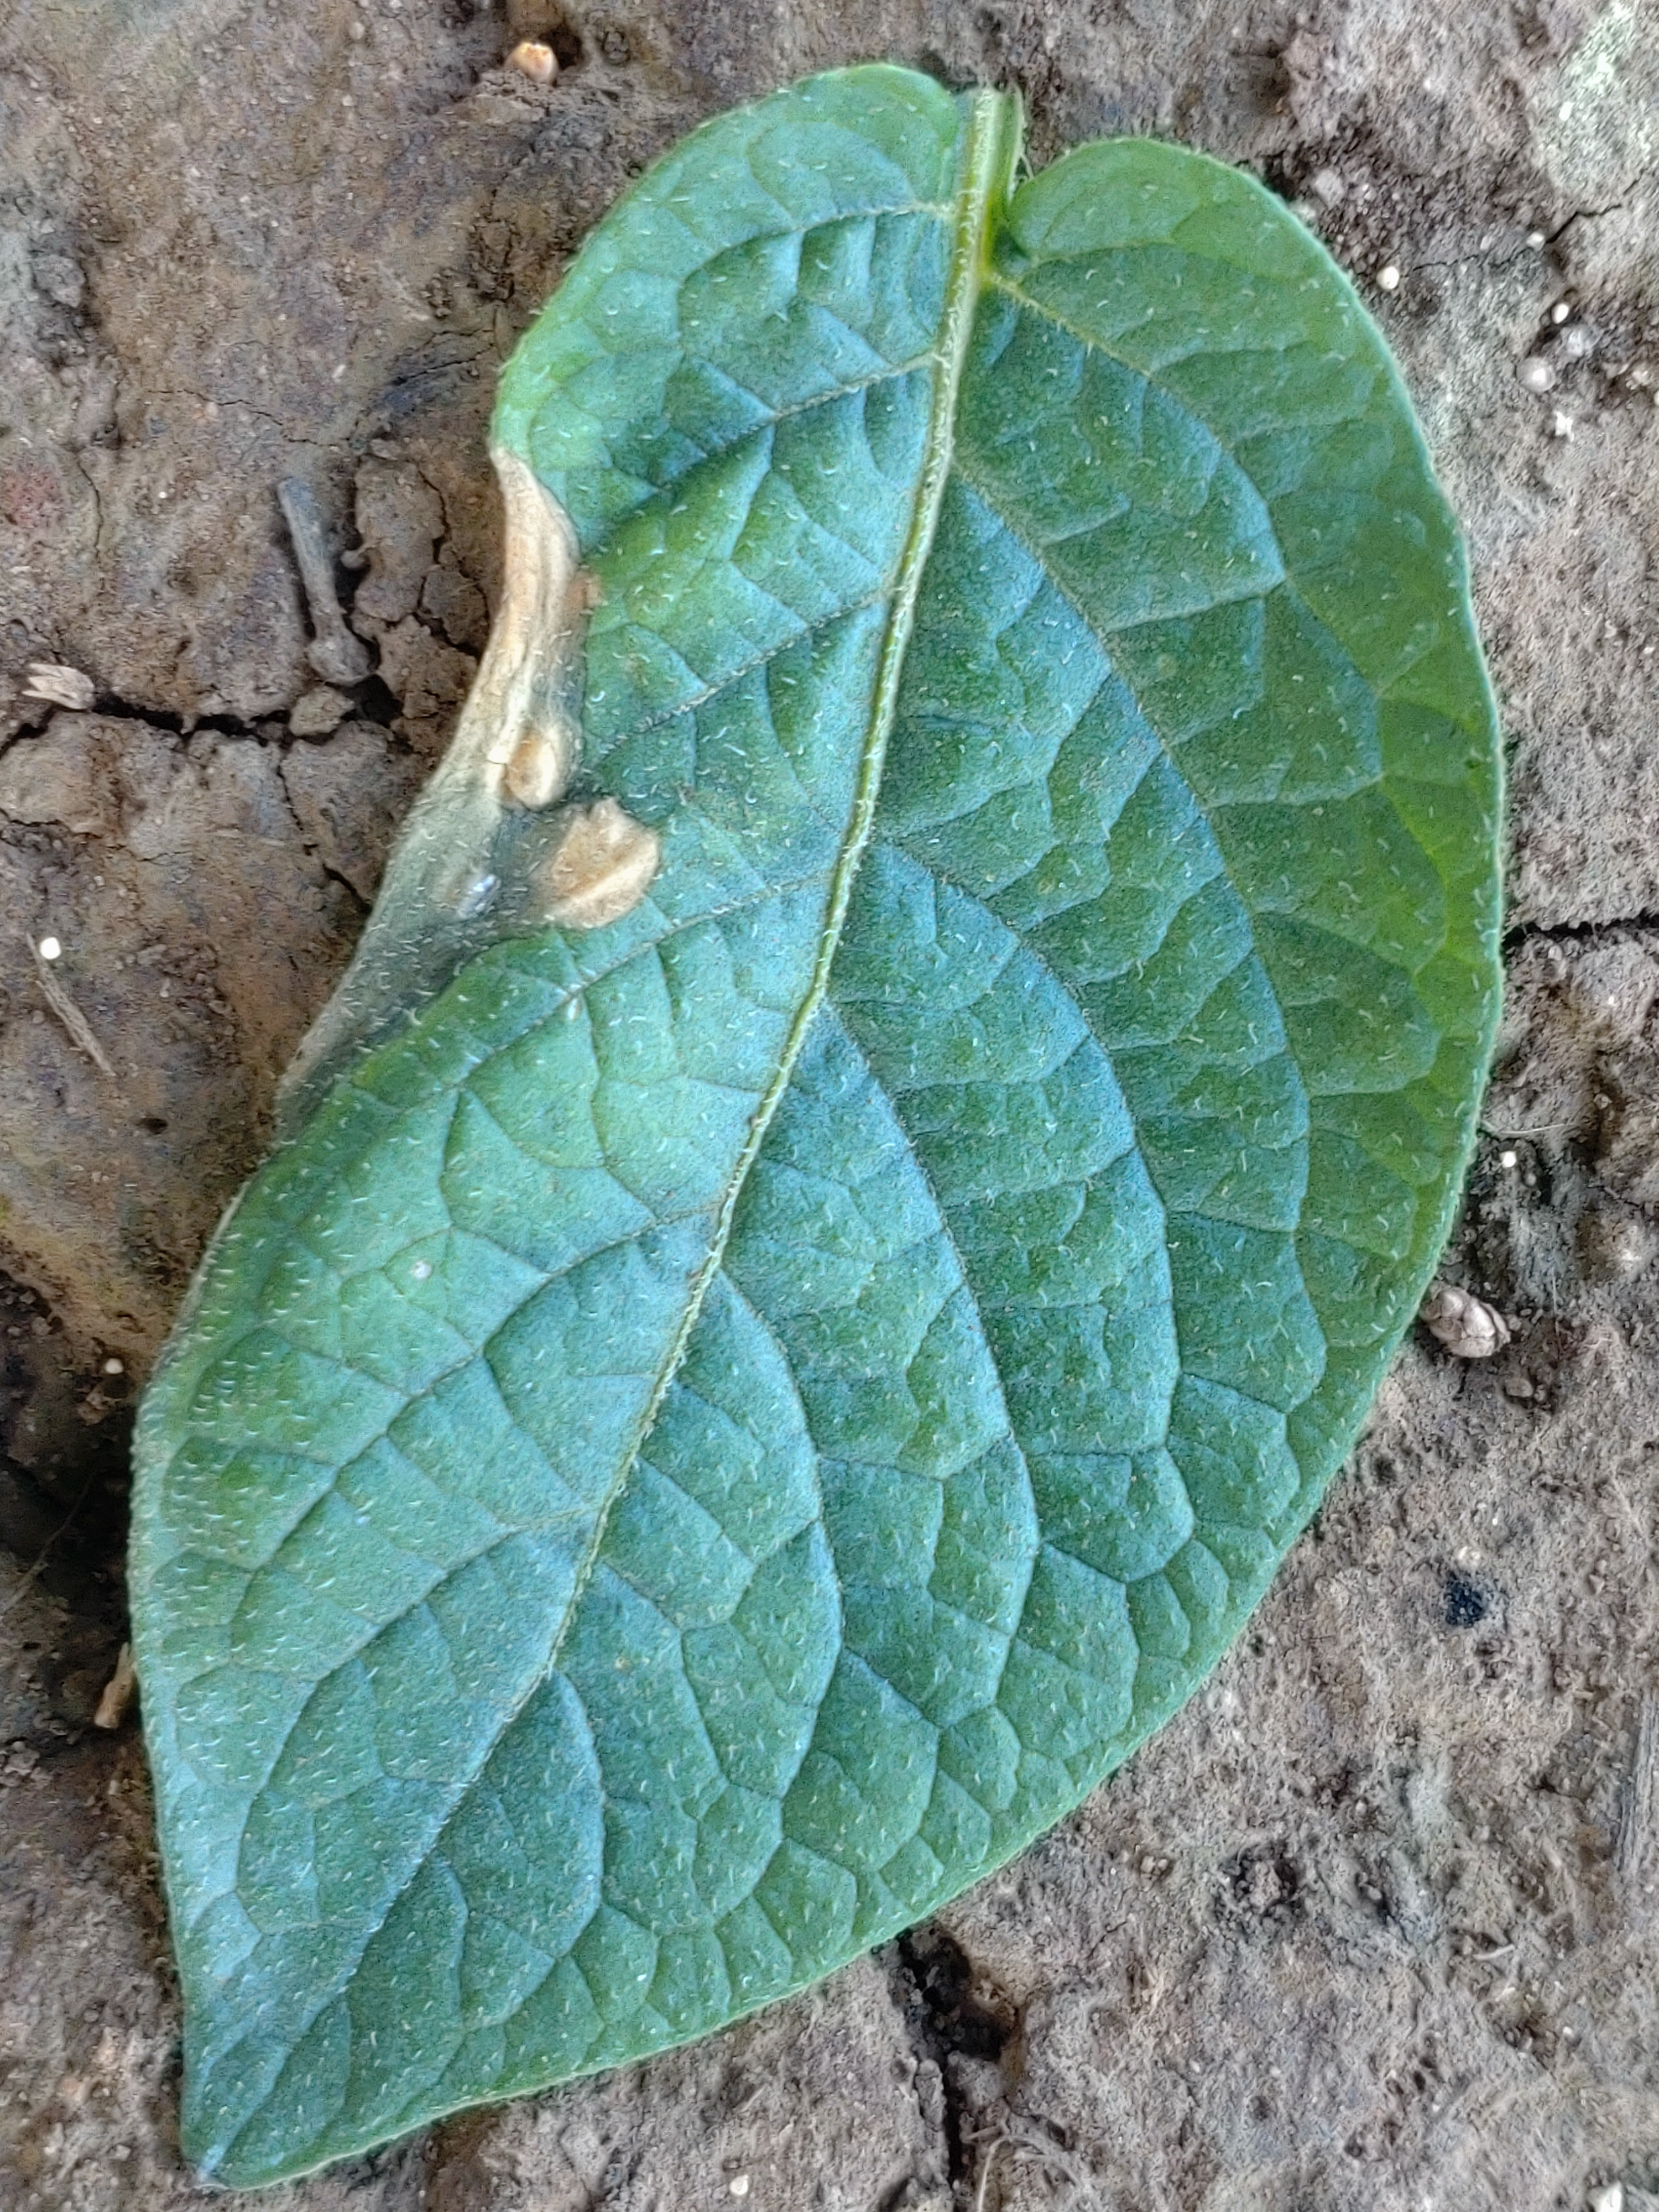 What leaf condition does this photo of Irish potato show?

early blight
